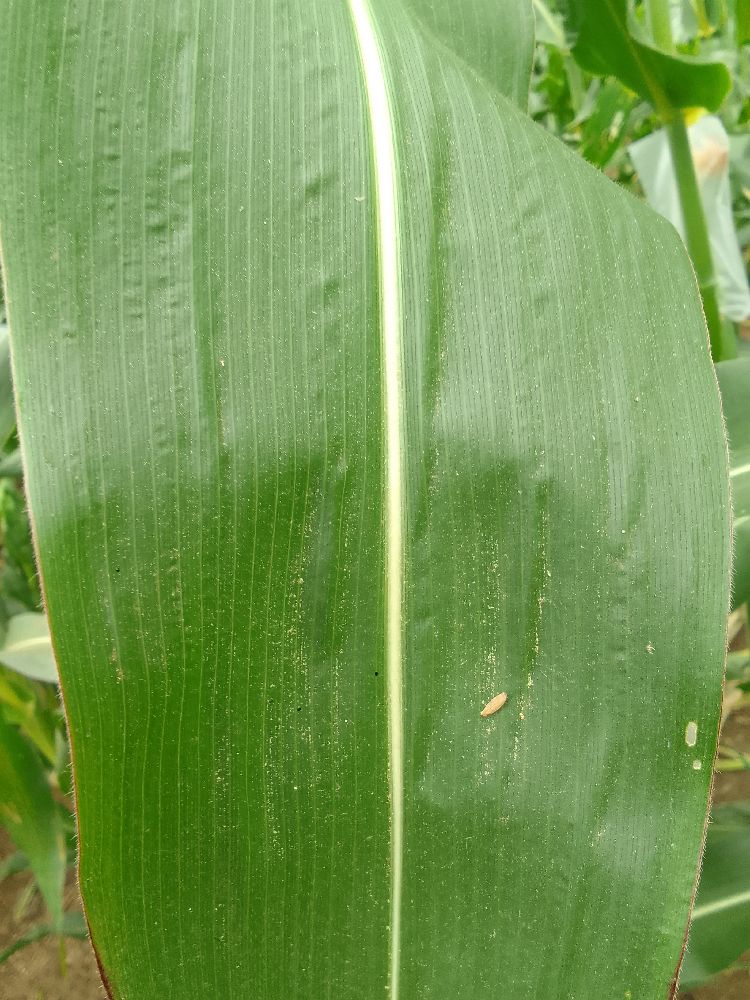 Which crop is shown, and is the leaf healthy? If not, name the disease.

maize, healthy
